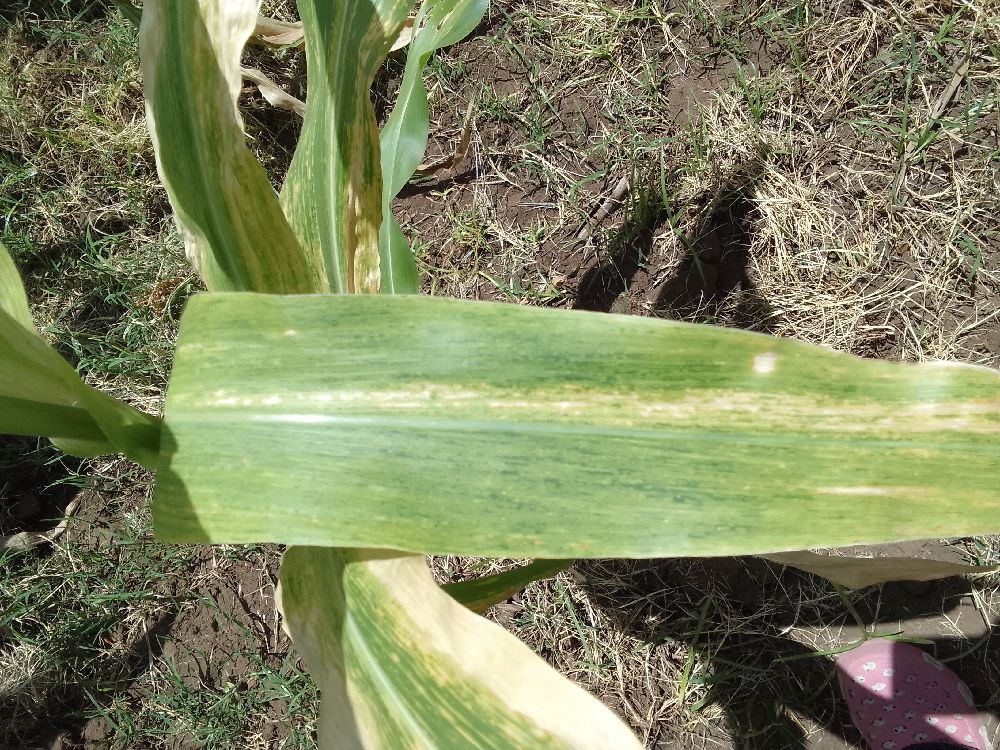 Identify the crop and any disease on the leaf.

maize, maize lethal necrosis
